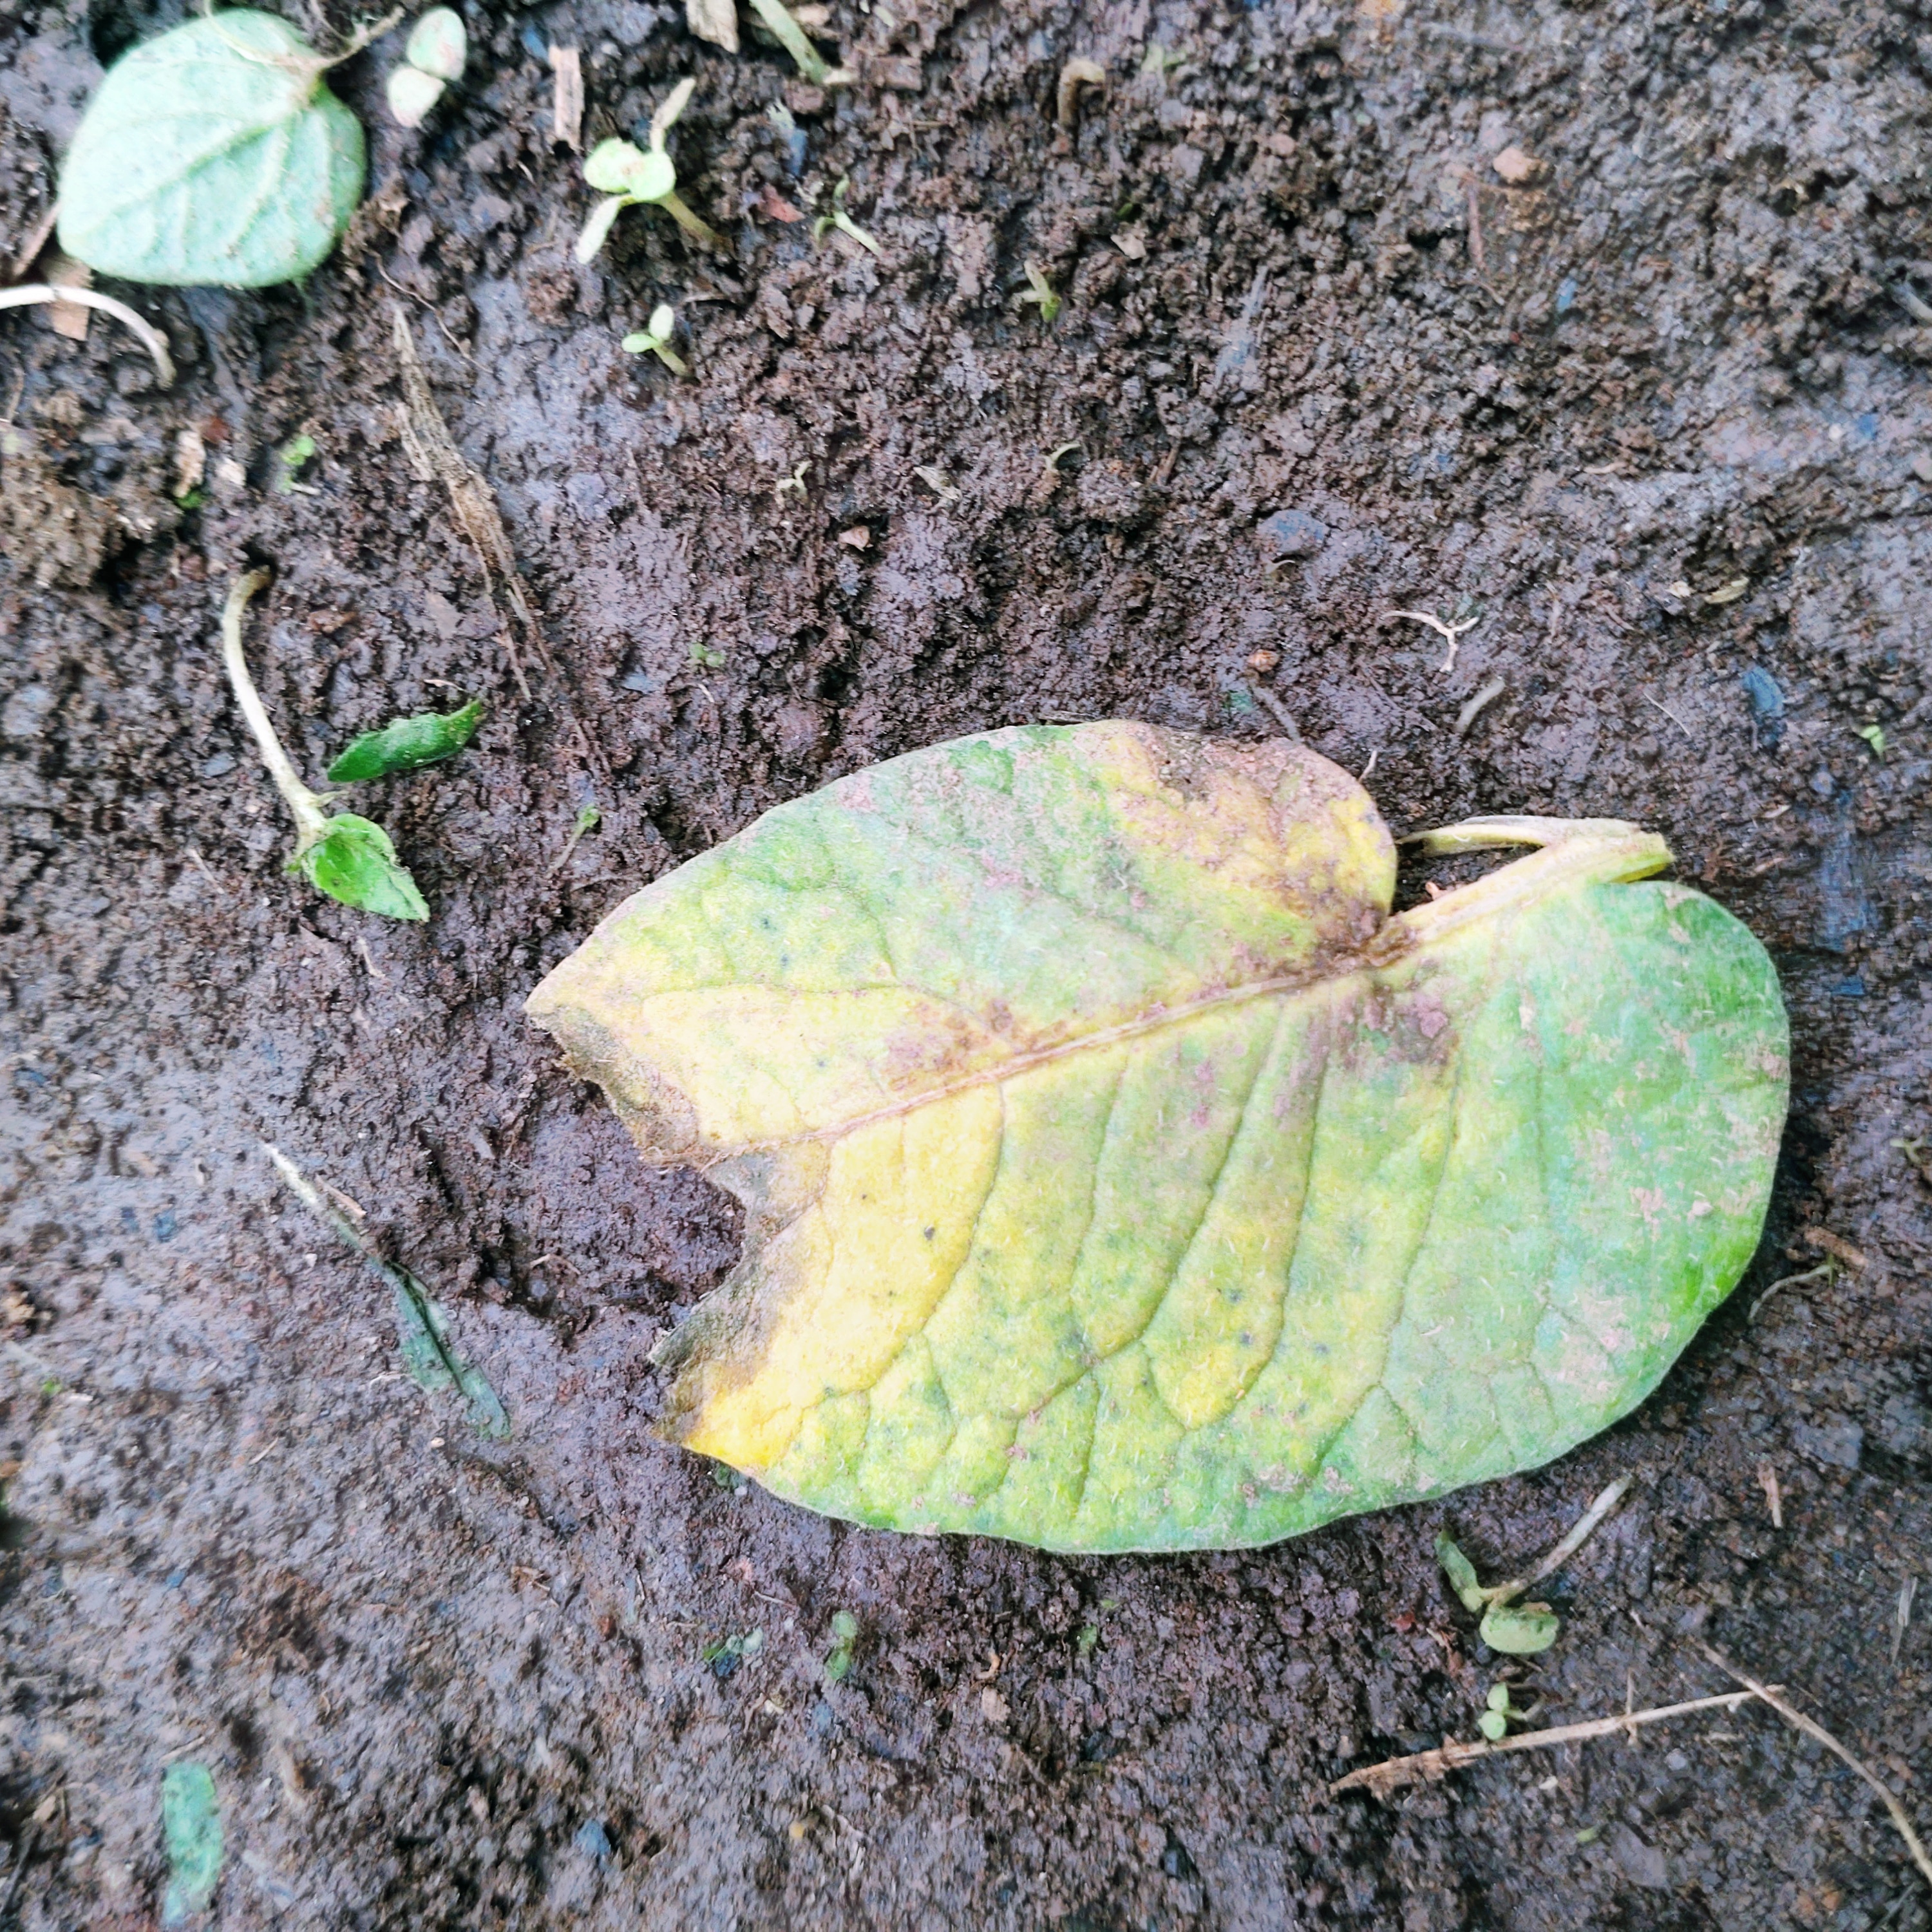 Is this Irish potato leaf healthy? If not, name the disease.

late blight
